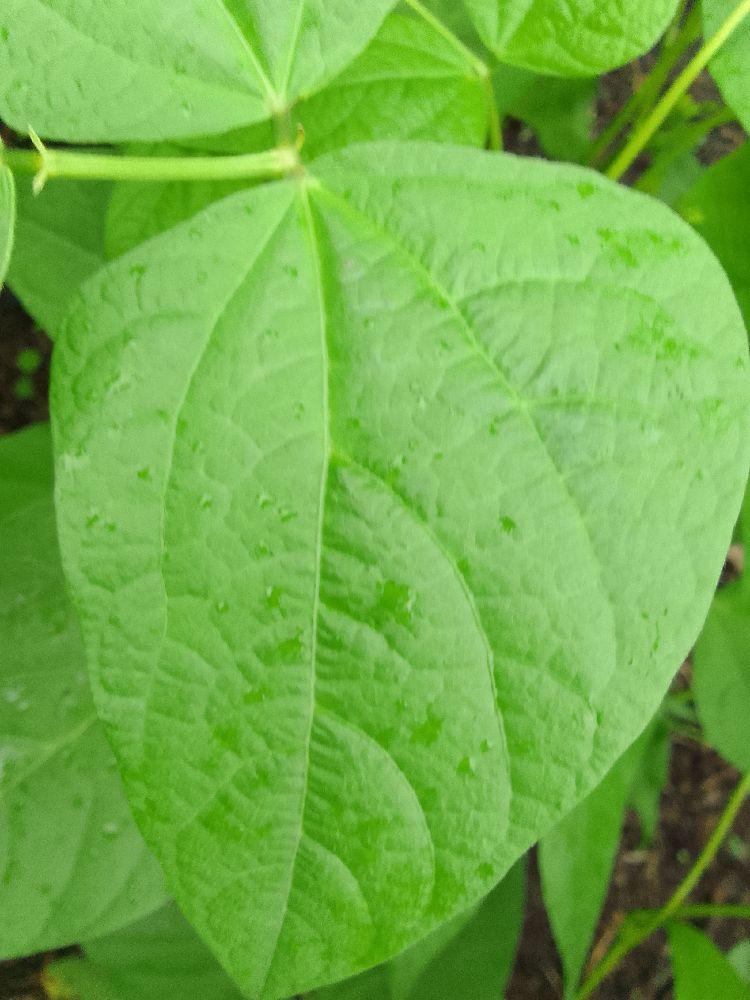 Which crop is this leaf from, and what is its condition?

common bean, healthy
